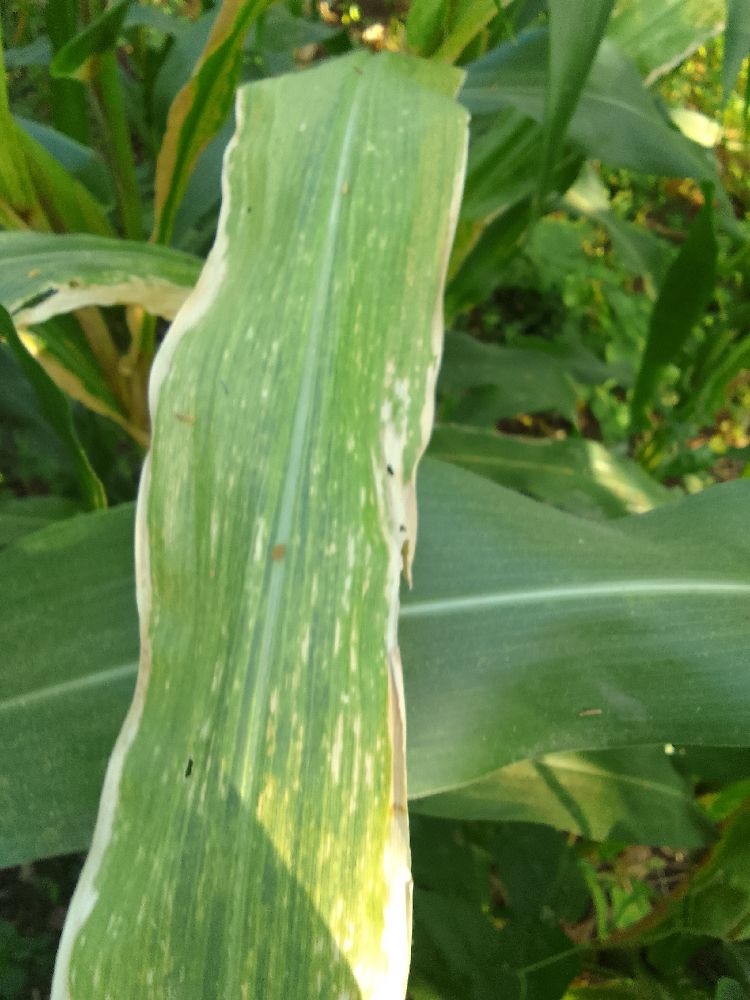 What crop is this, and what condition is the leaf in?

maize, maize lethal necrosis
